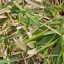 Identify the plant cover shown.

grass
